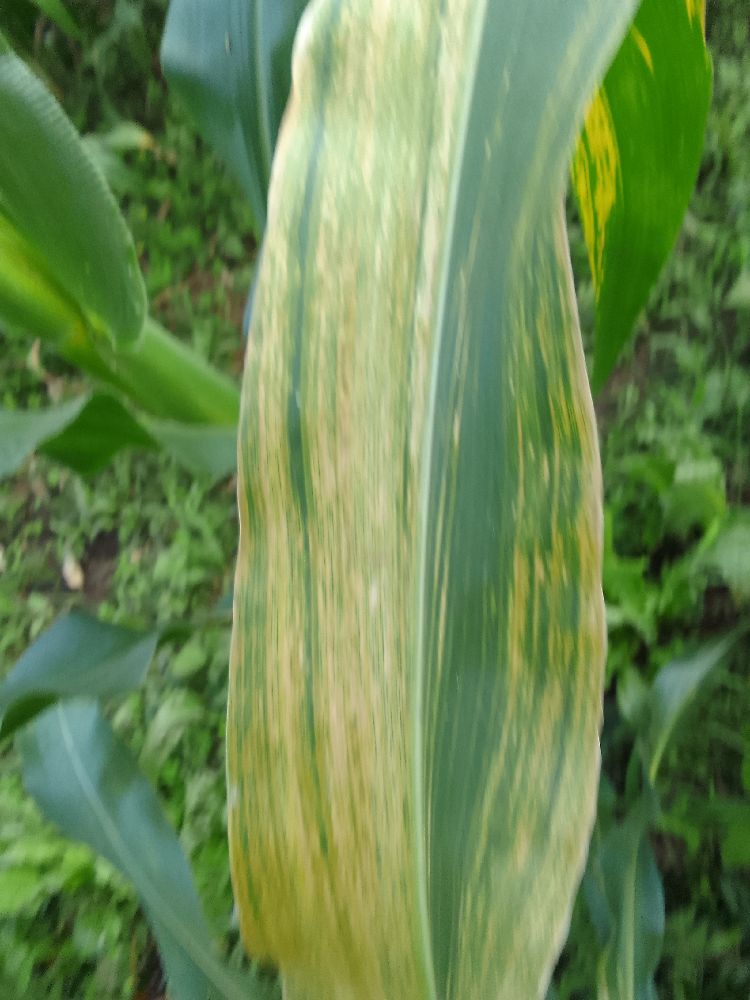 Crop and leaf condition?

maize, maize lethal necrosis
